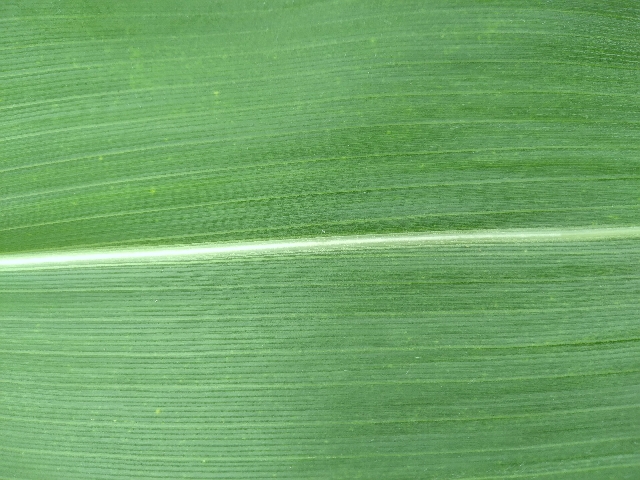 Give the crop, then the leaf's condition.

maize, healthy
